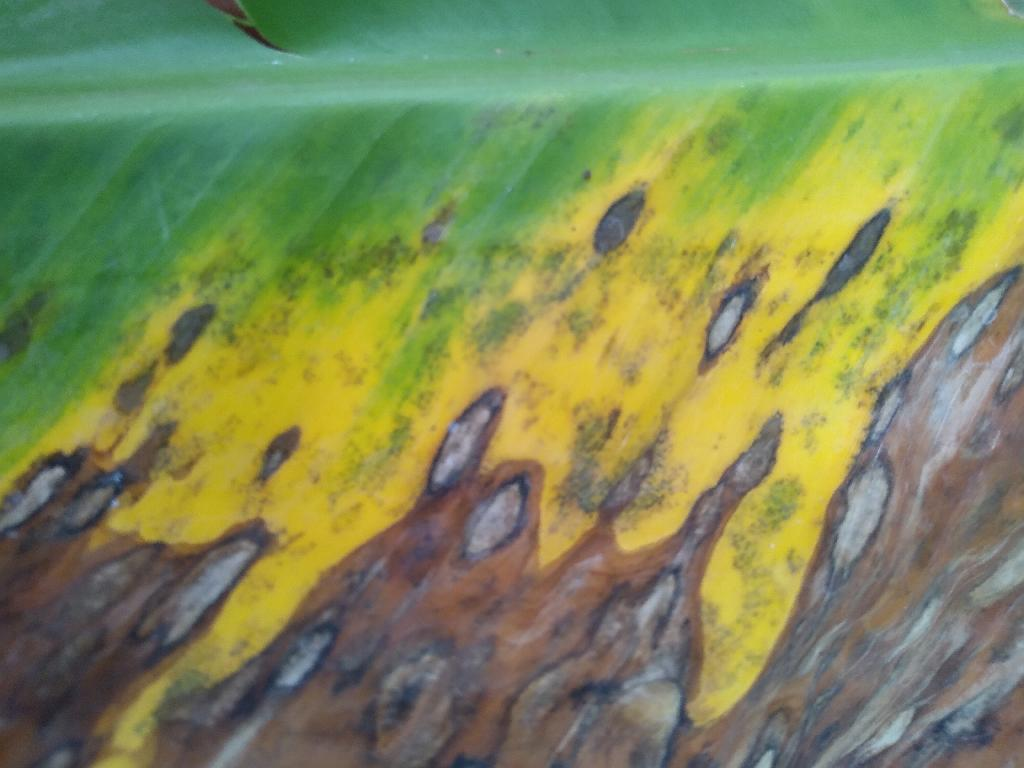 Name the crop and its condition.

banana, black sigatoka
